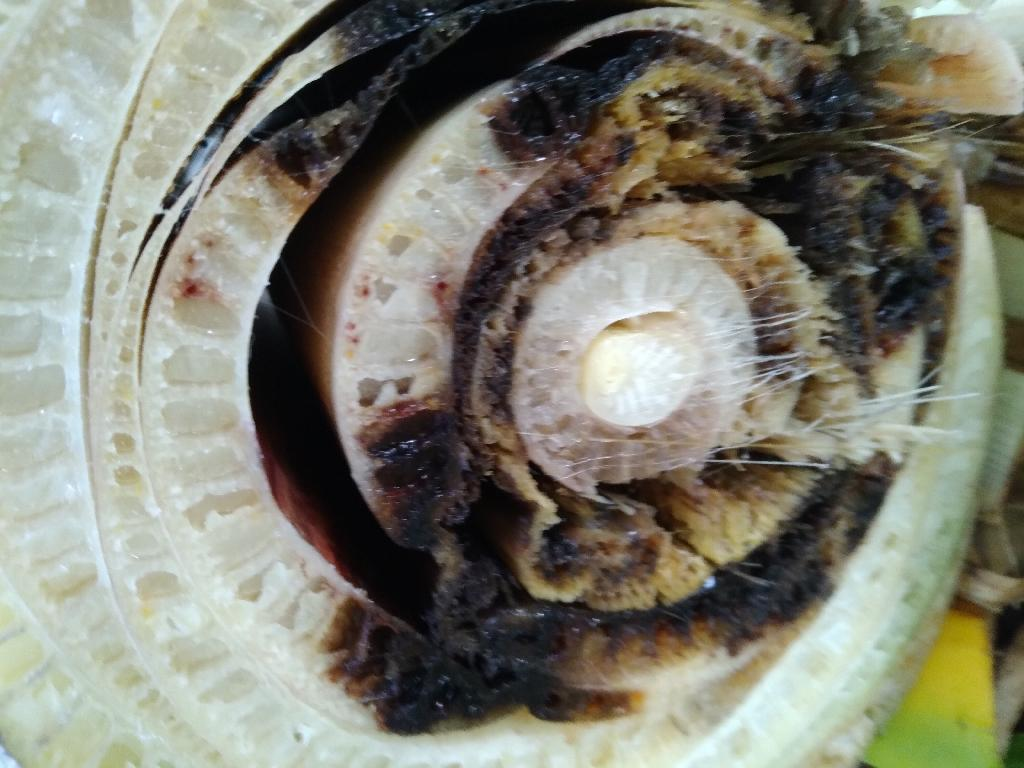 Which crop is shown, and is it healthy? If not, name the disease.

banana, fusarium wilt race 1
